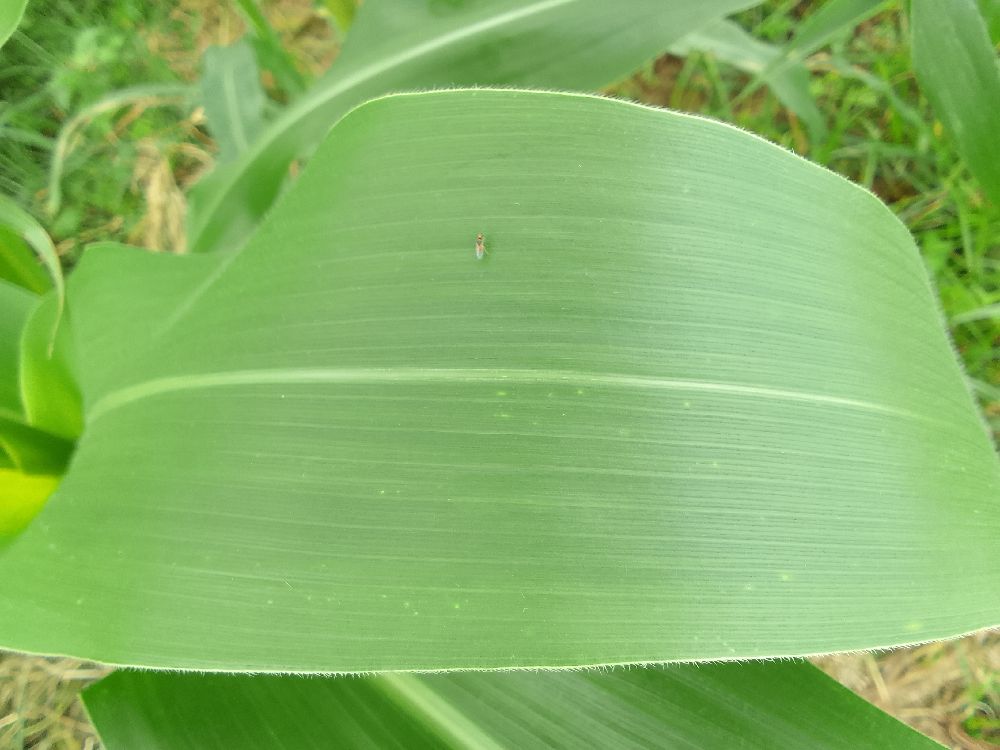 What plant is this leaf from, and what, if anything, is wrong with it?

maize, healthy
